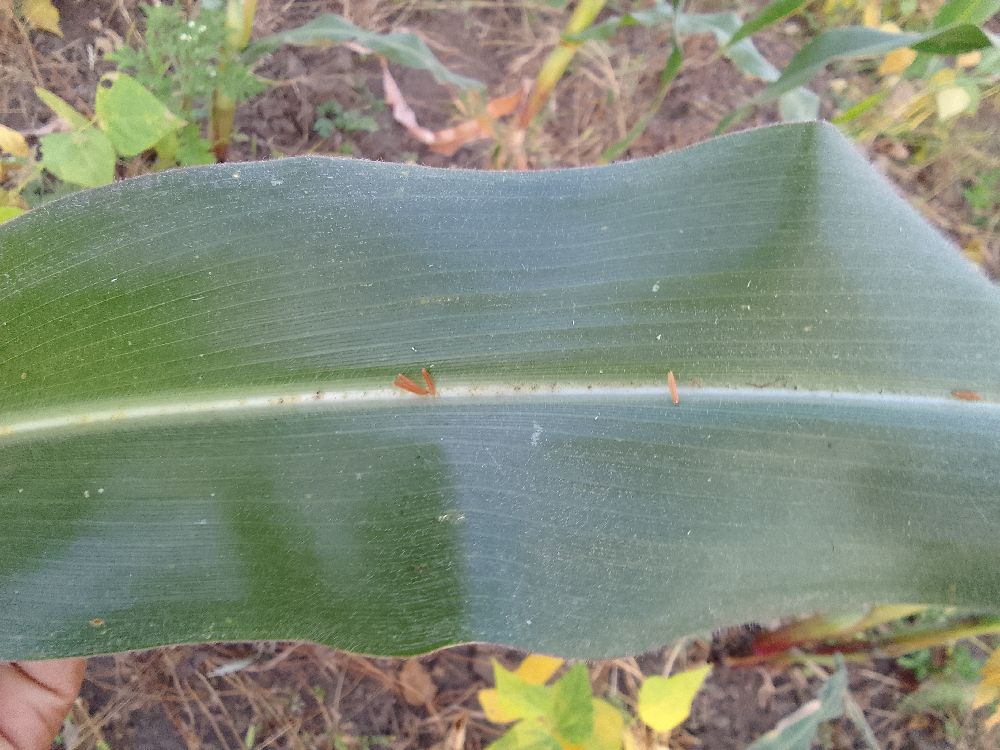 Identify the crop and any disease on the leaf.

maize, healthy
